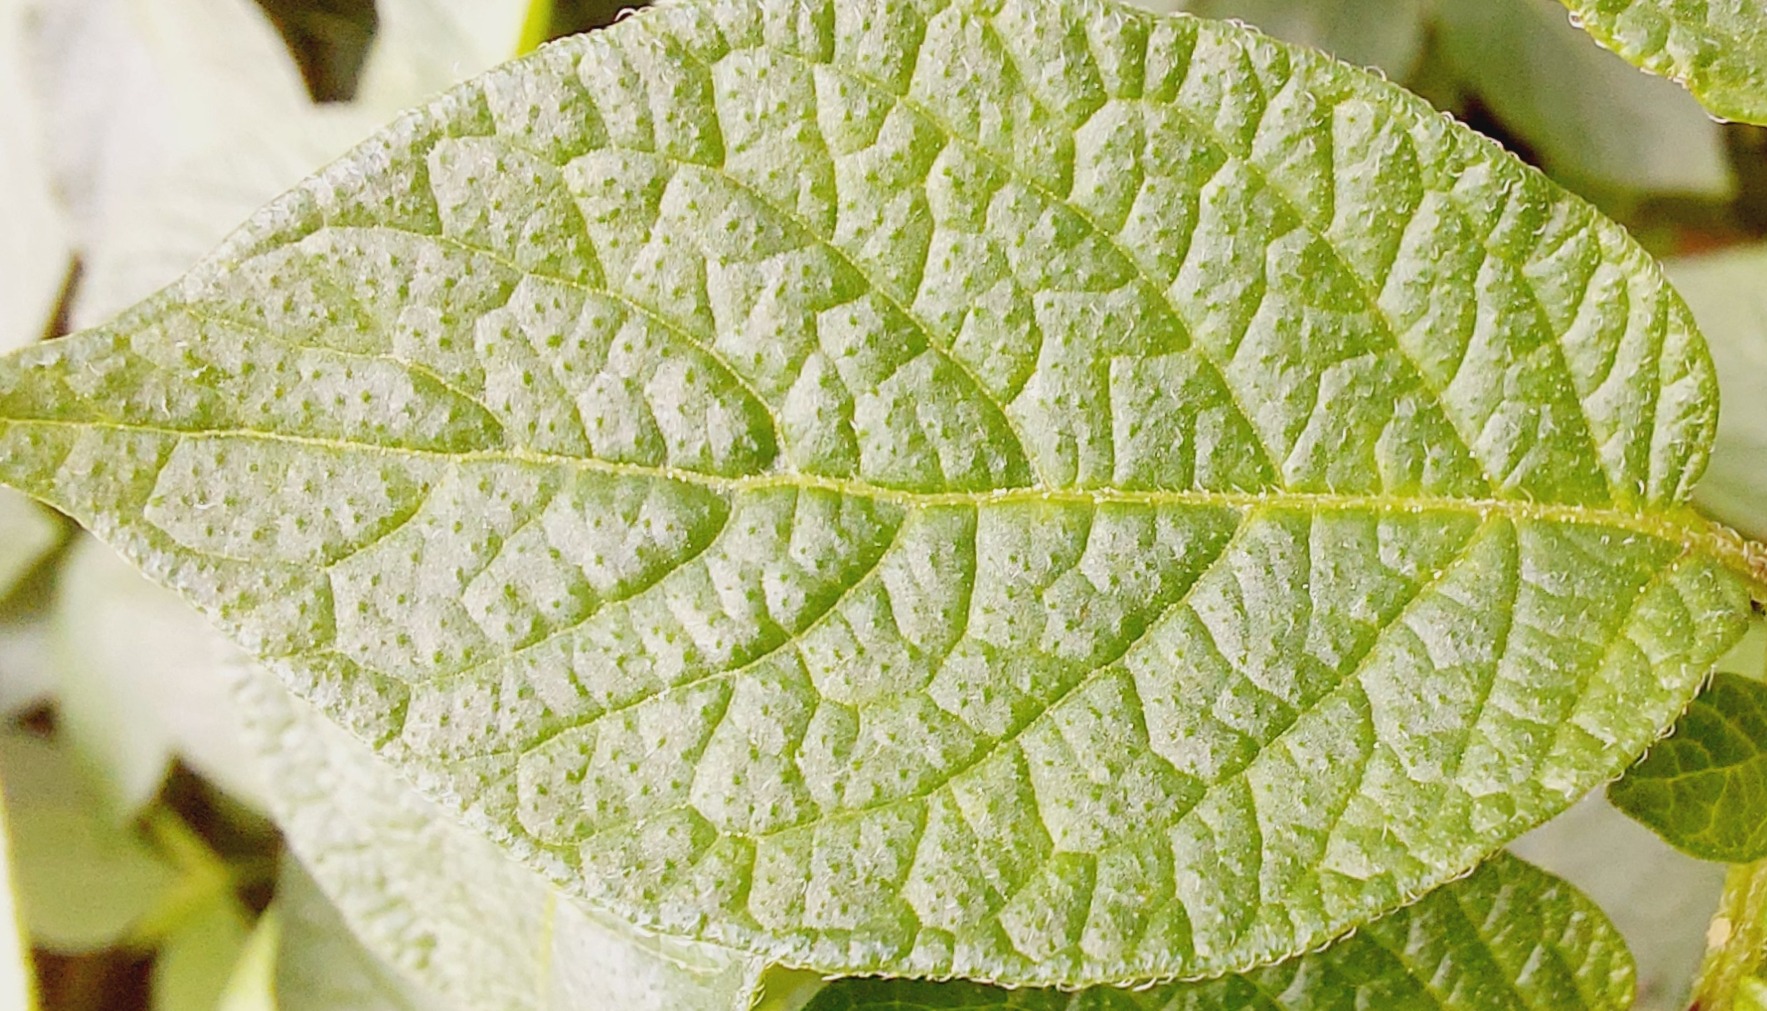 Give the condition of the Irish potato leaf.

healthy
